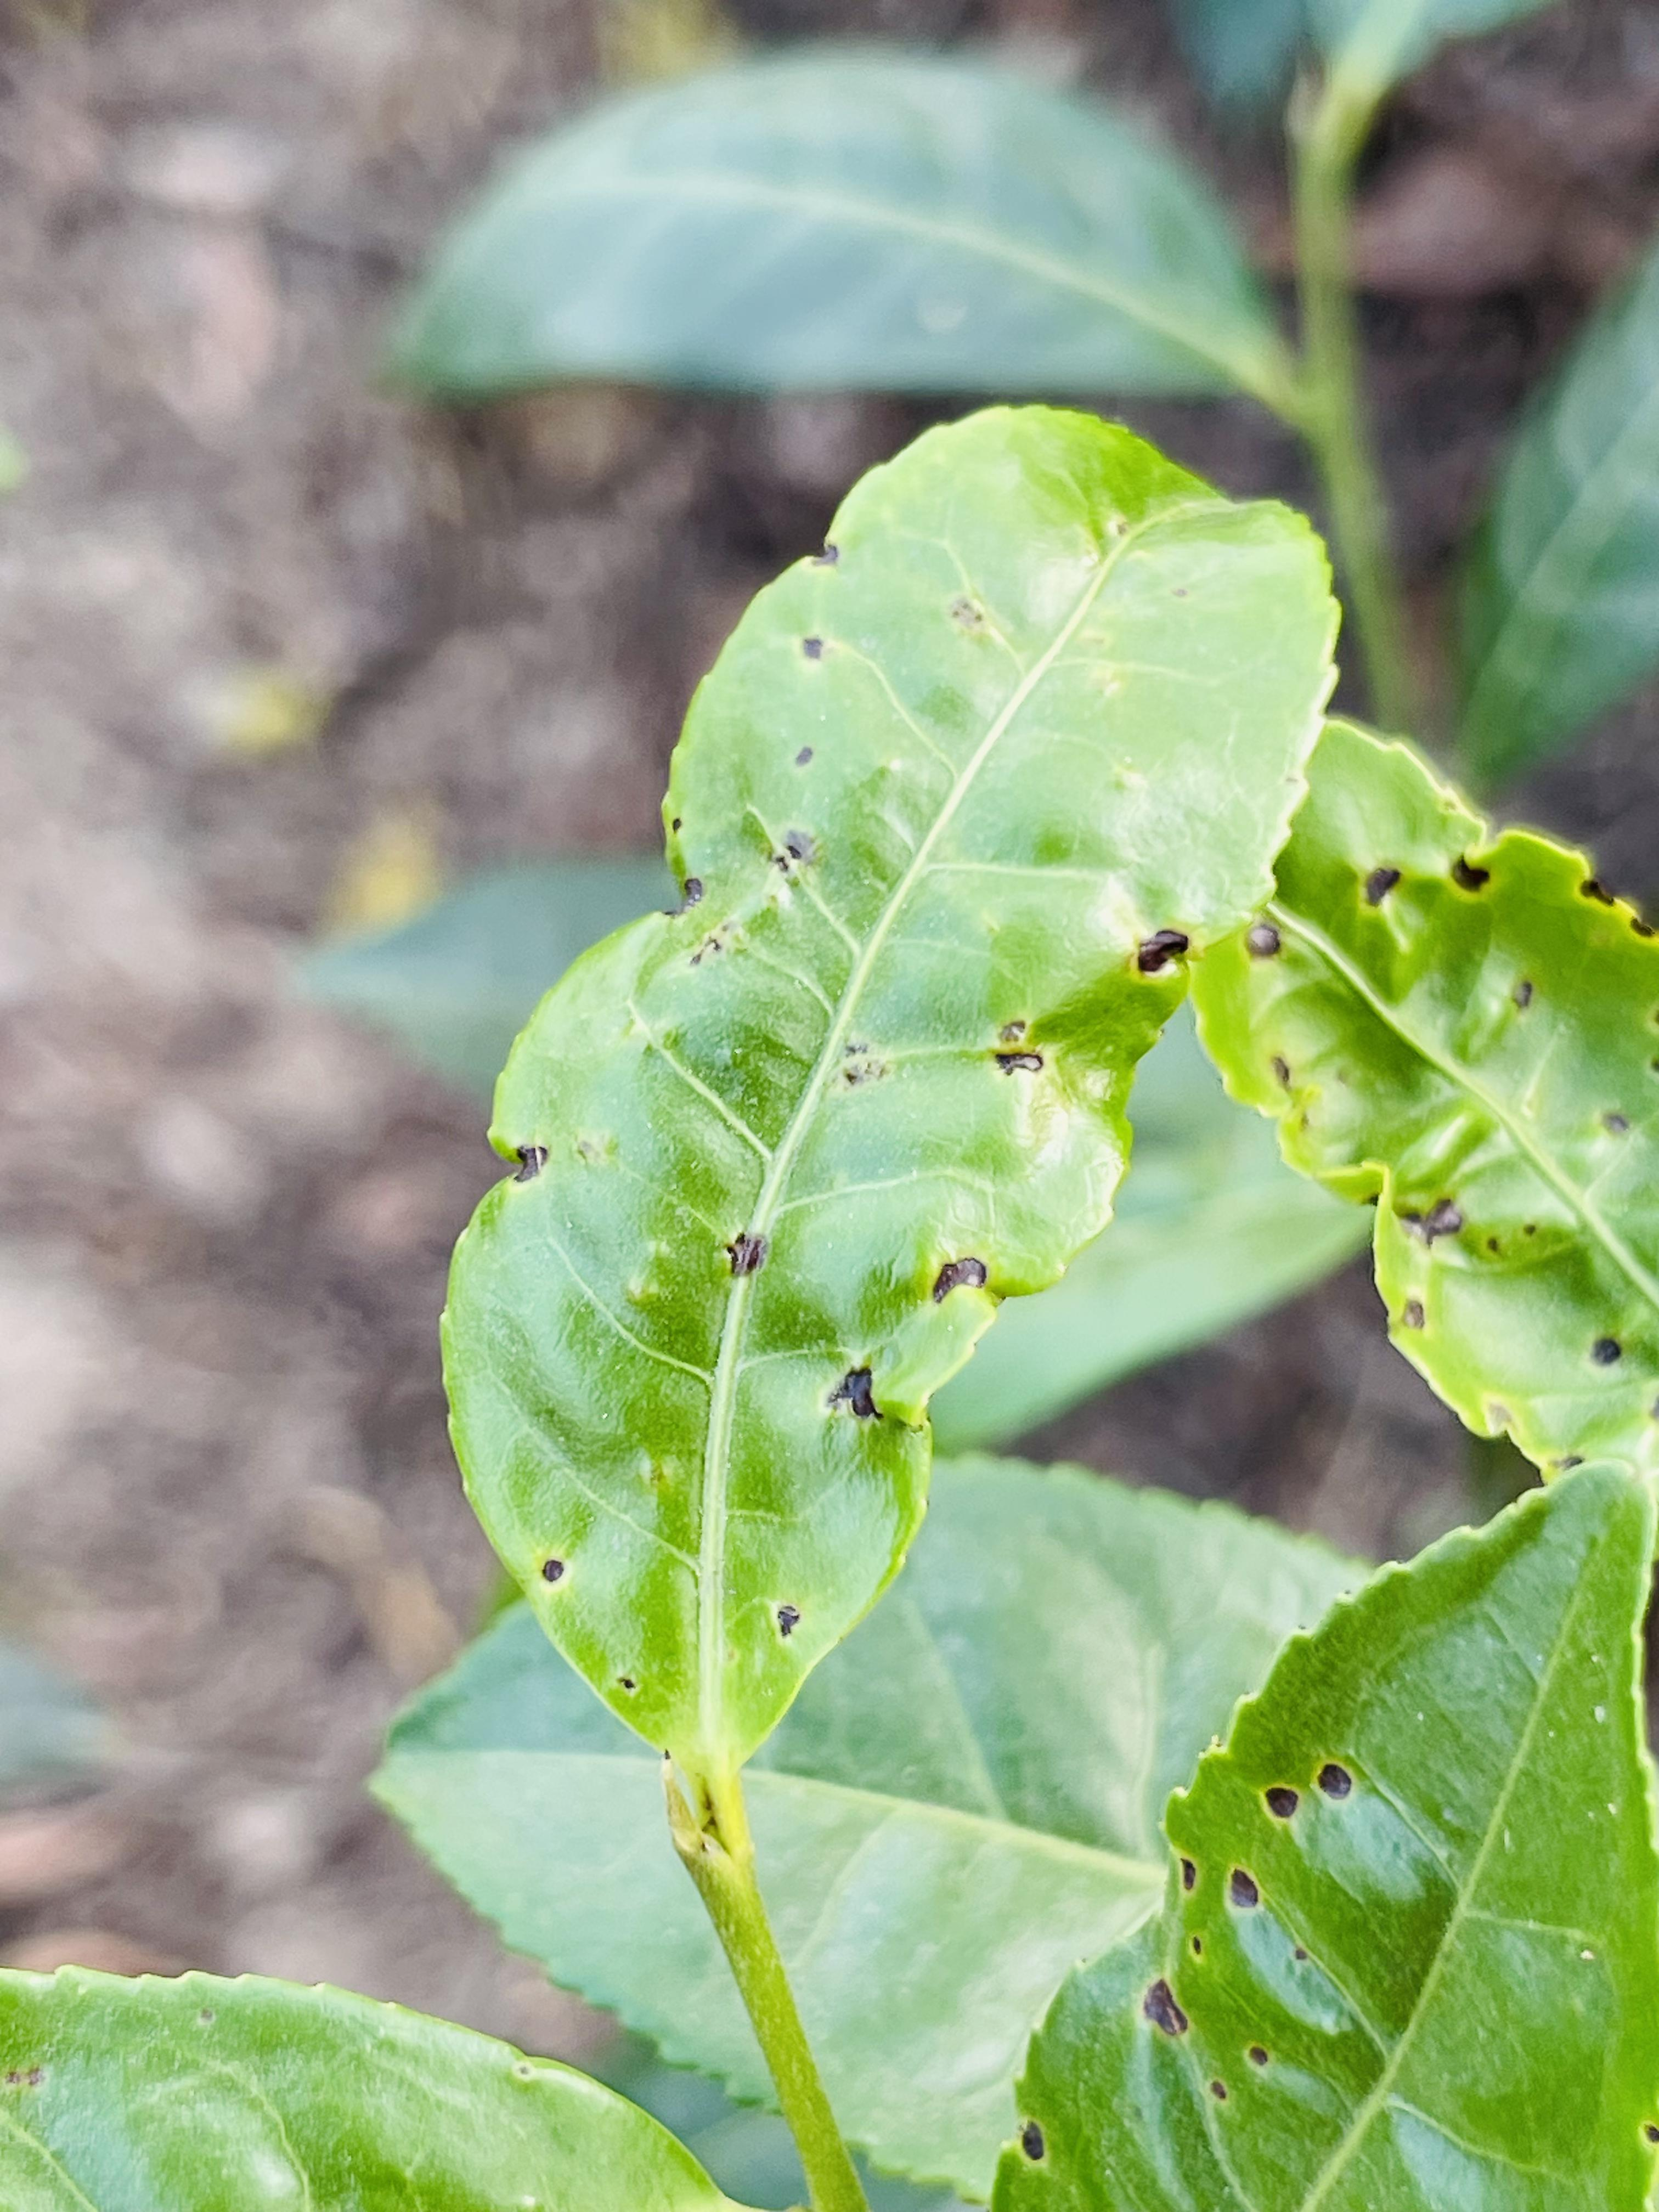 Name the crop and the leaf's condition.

tea, helopeltis
